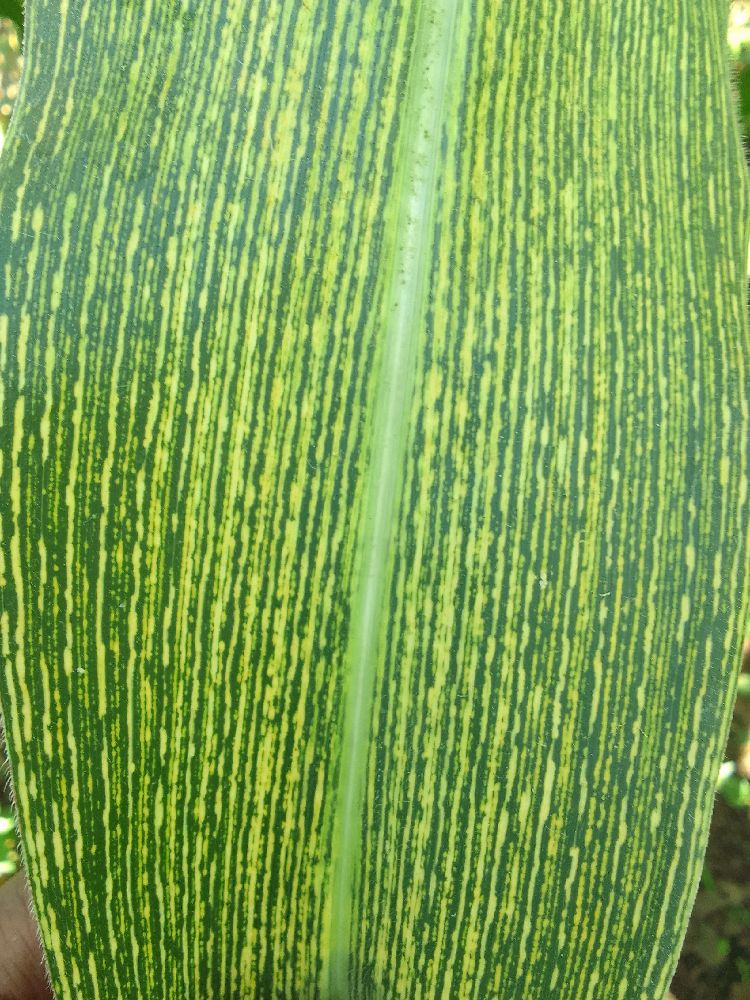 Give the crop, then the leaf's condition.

maize, maize streak virus
